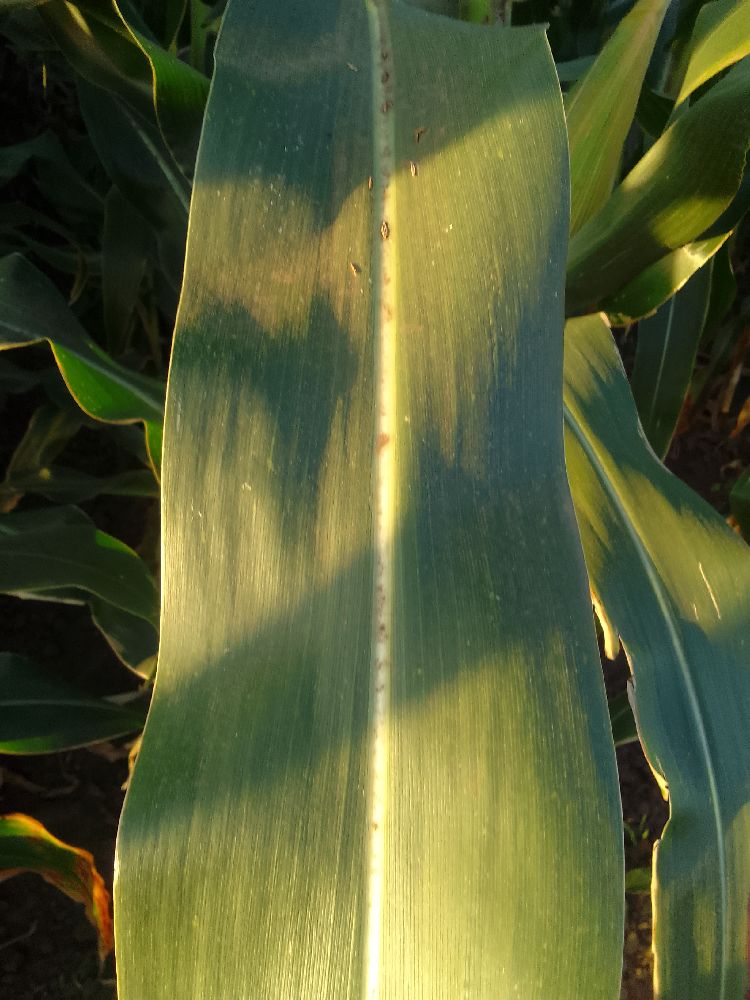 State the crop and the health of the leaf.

maize, healthy
